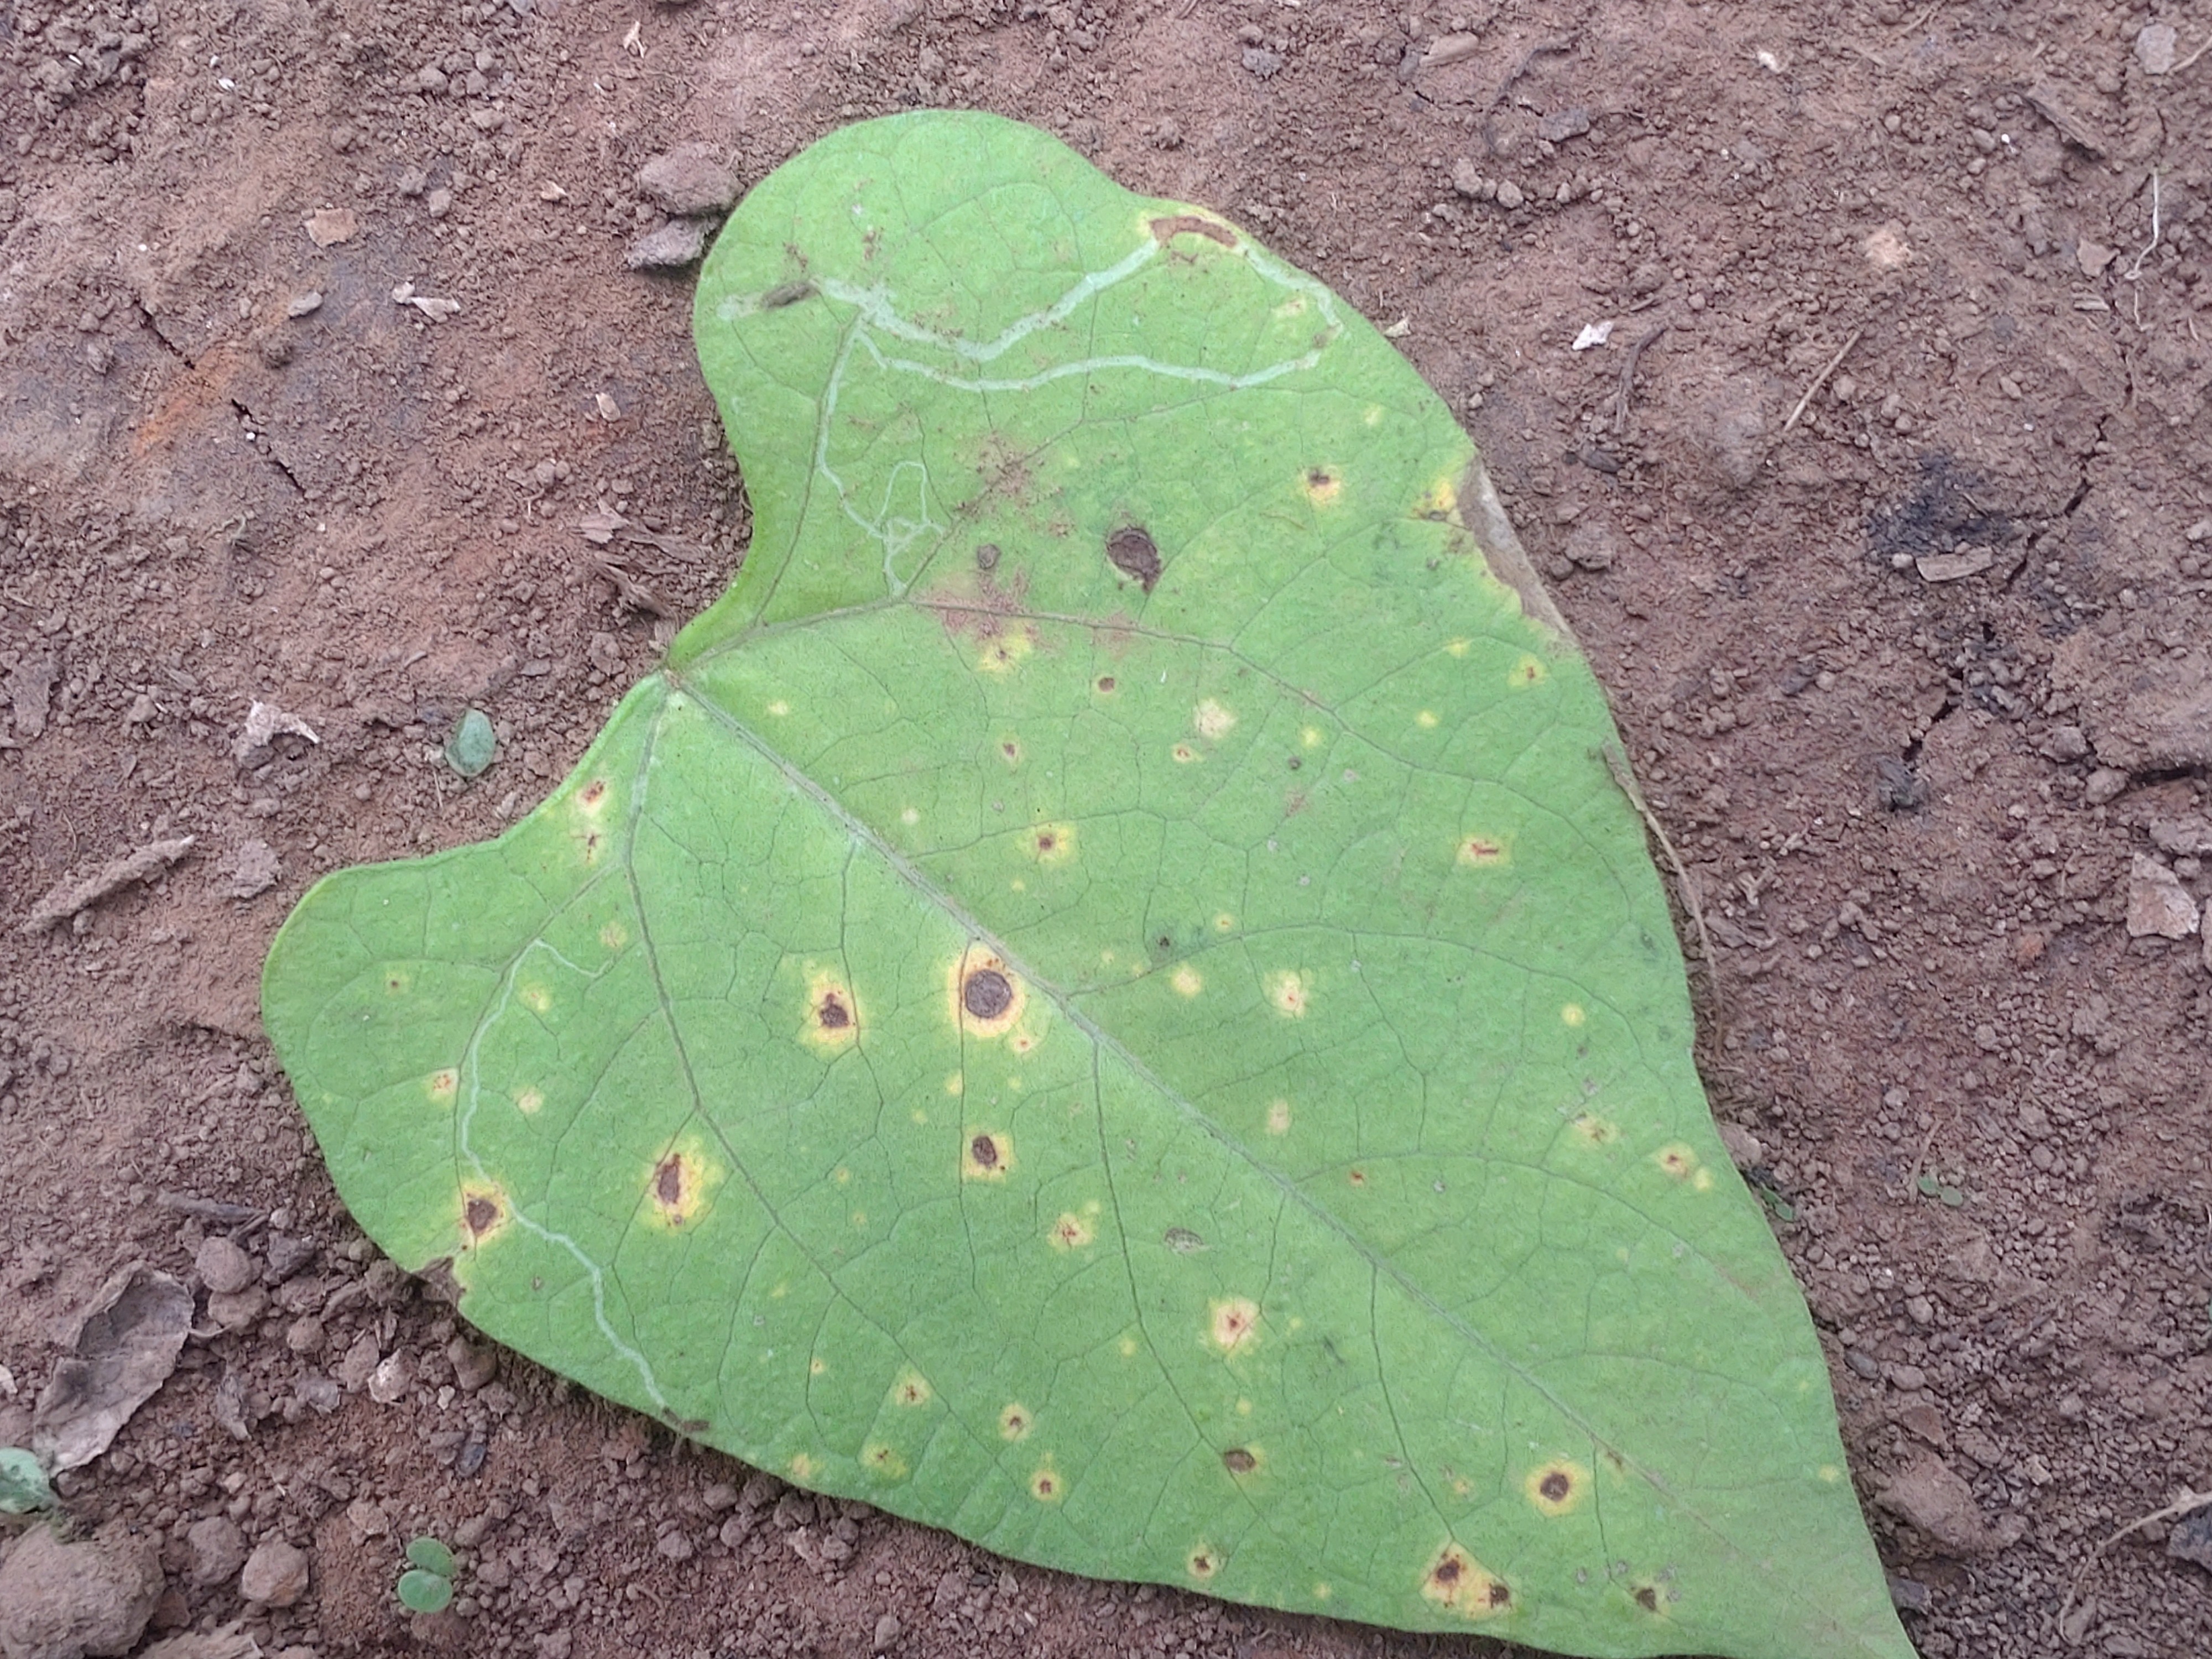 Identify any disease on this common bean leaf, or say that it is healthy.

rust
